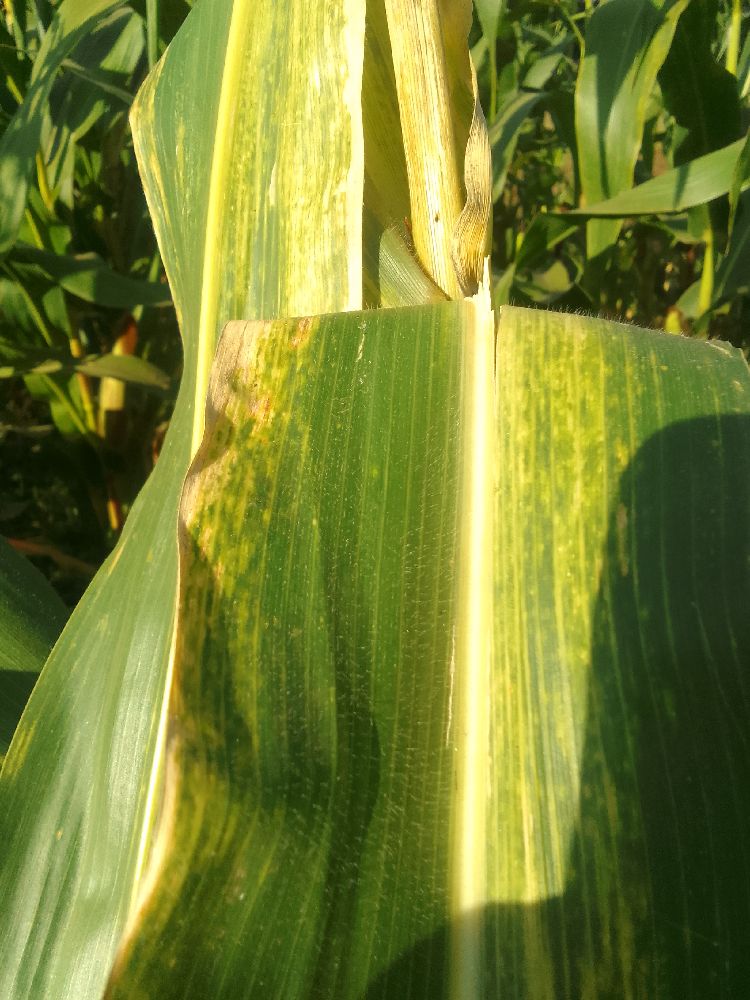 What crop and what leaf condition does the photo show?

maize, maize lethal necrosis
